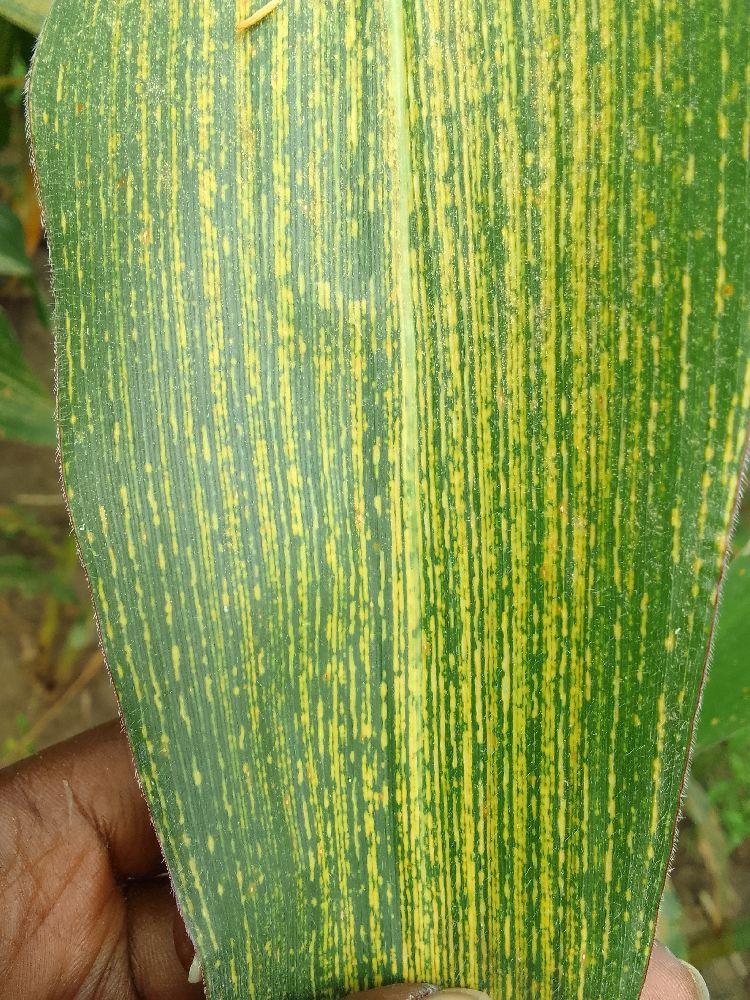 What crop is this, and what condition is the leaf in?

maize, maize streak virus
